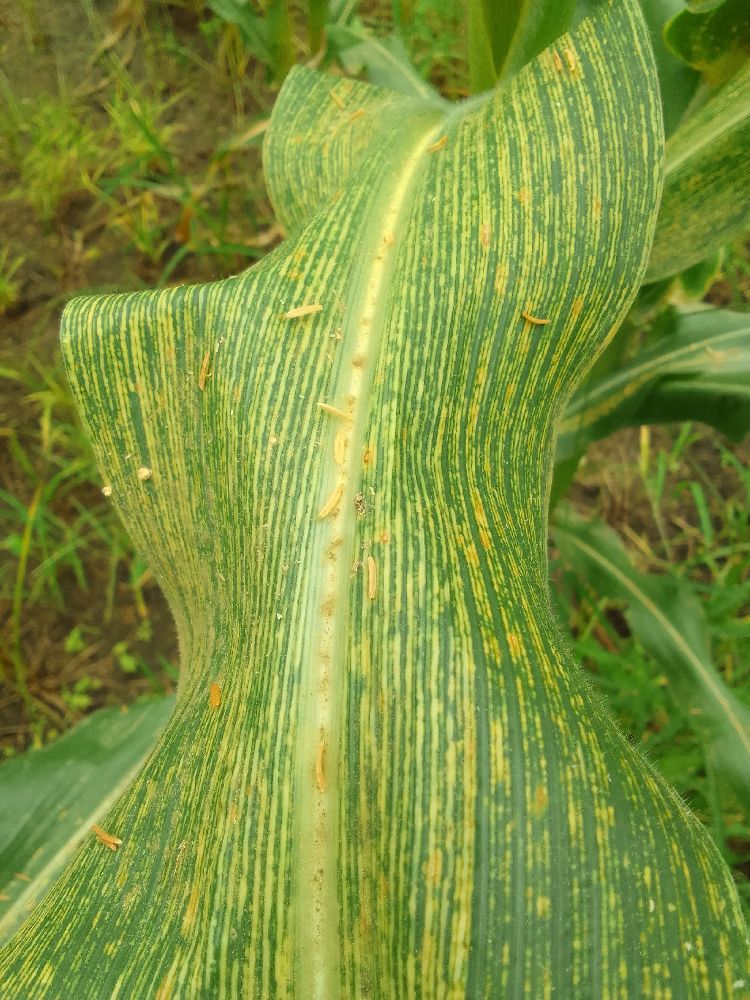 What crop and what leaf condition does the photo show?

maize, maize streak virus
